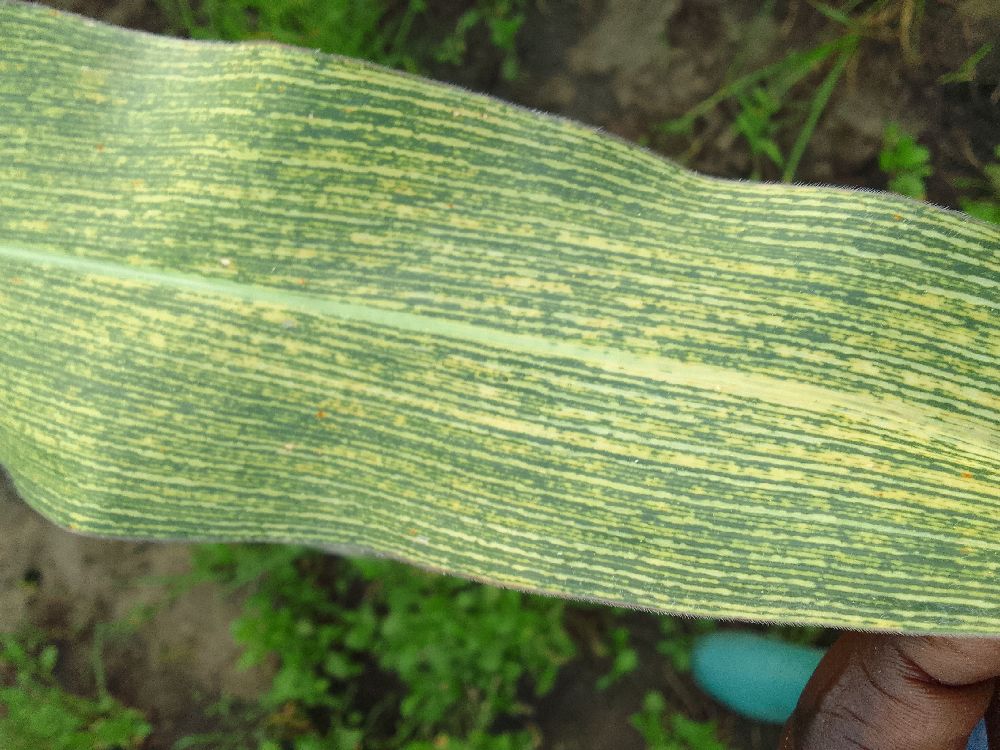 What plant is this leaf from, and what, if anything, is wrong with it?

maize, maize streak virus
